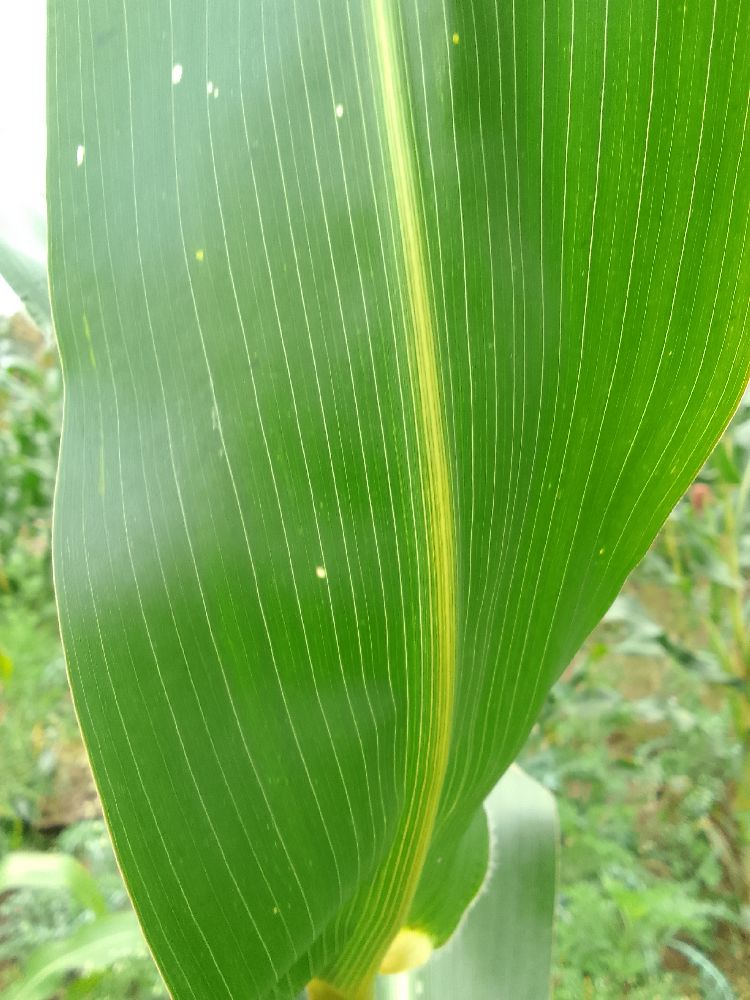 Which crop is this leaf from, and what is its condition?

maize, healthy
